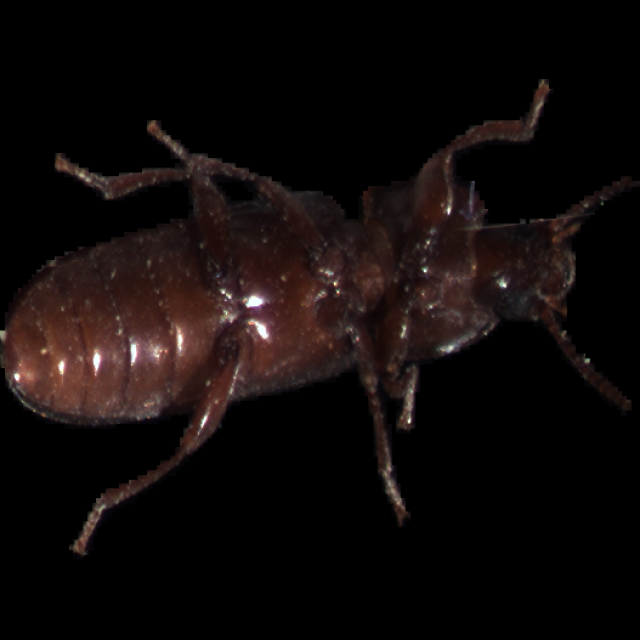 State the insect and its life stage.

mealworm beetle
